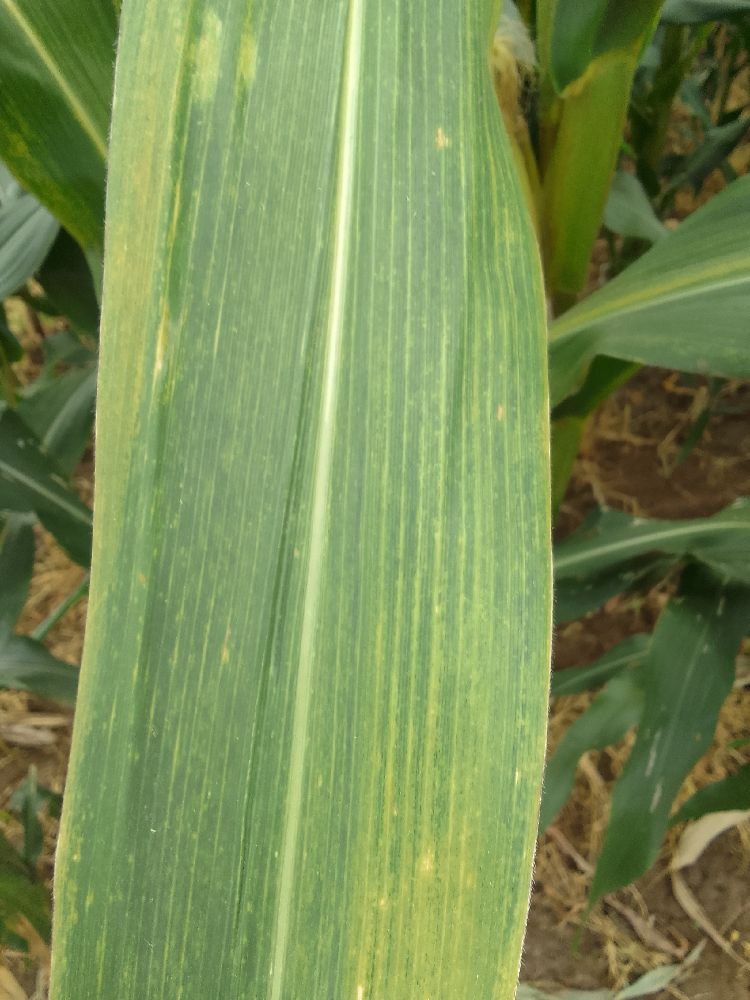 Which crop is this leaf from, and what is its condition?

maize, maize lethal necrosis
